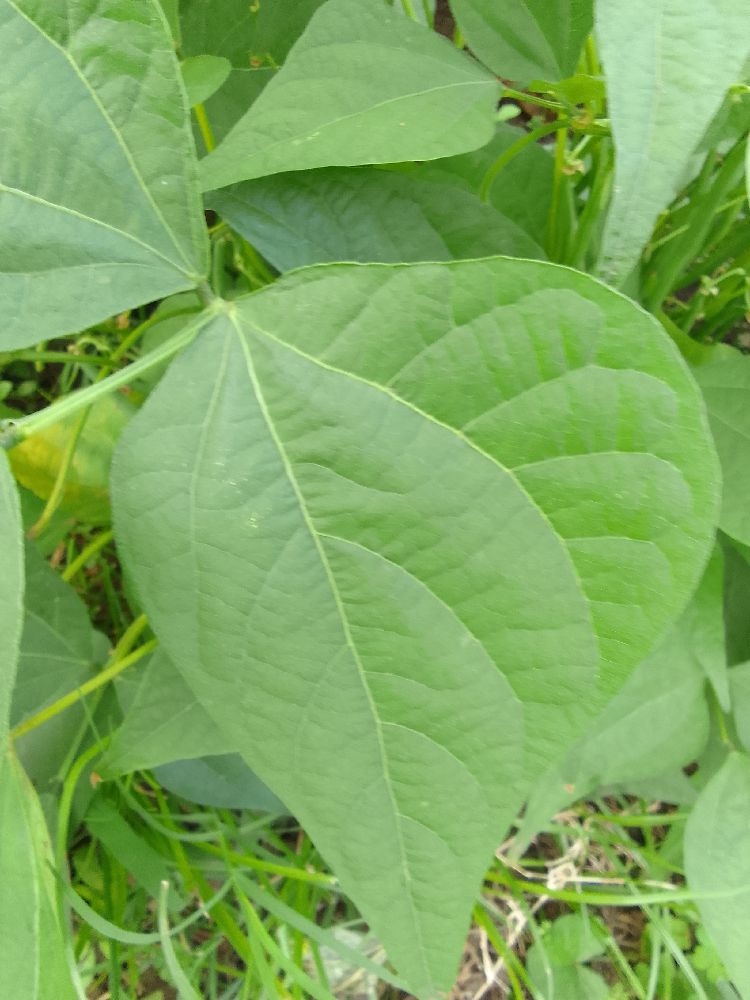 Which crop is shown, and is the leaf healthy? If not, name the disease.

common bean, healthy
